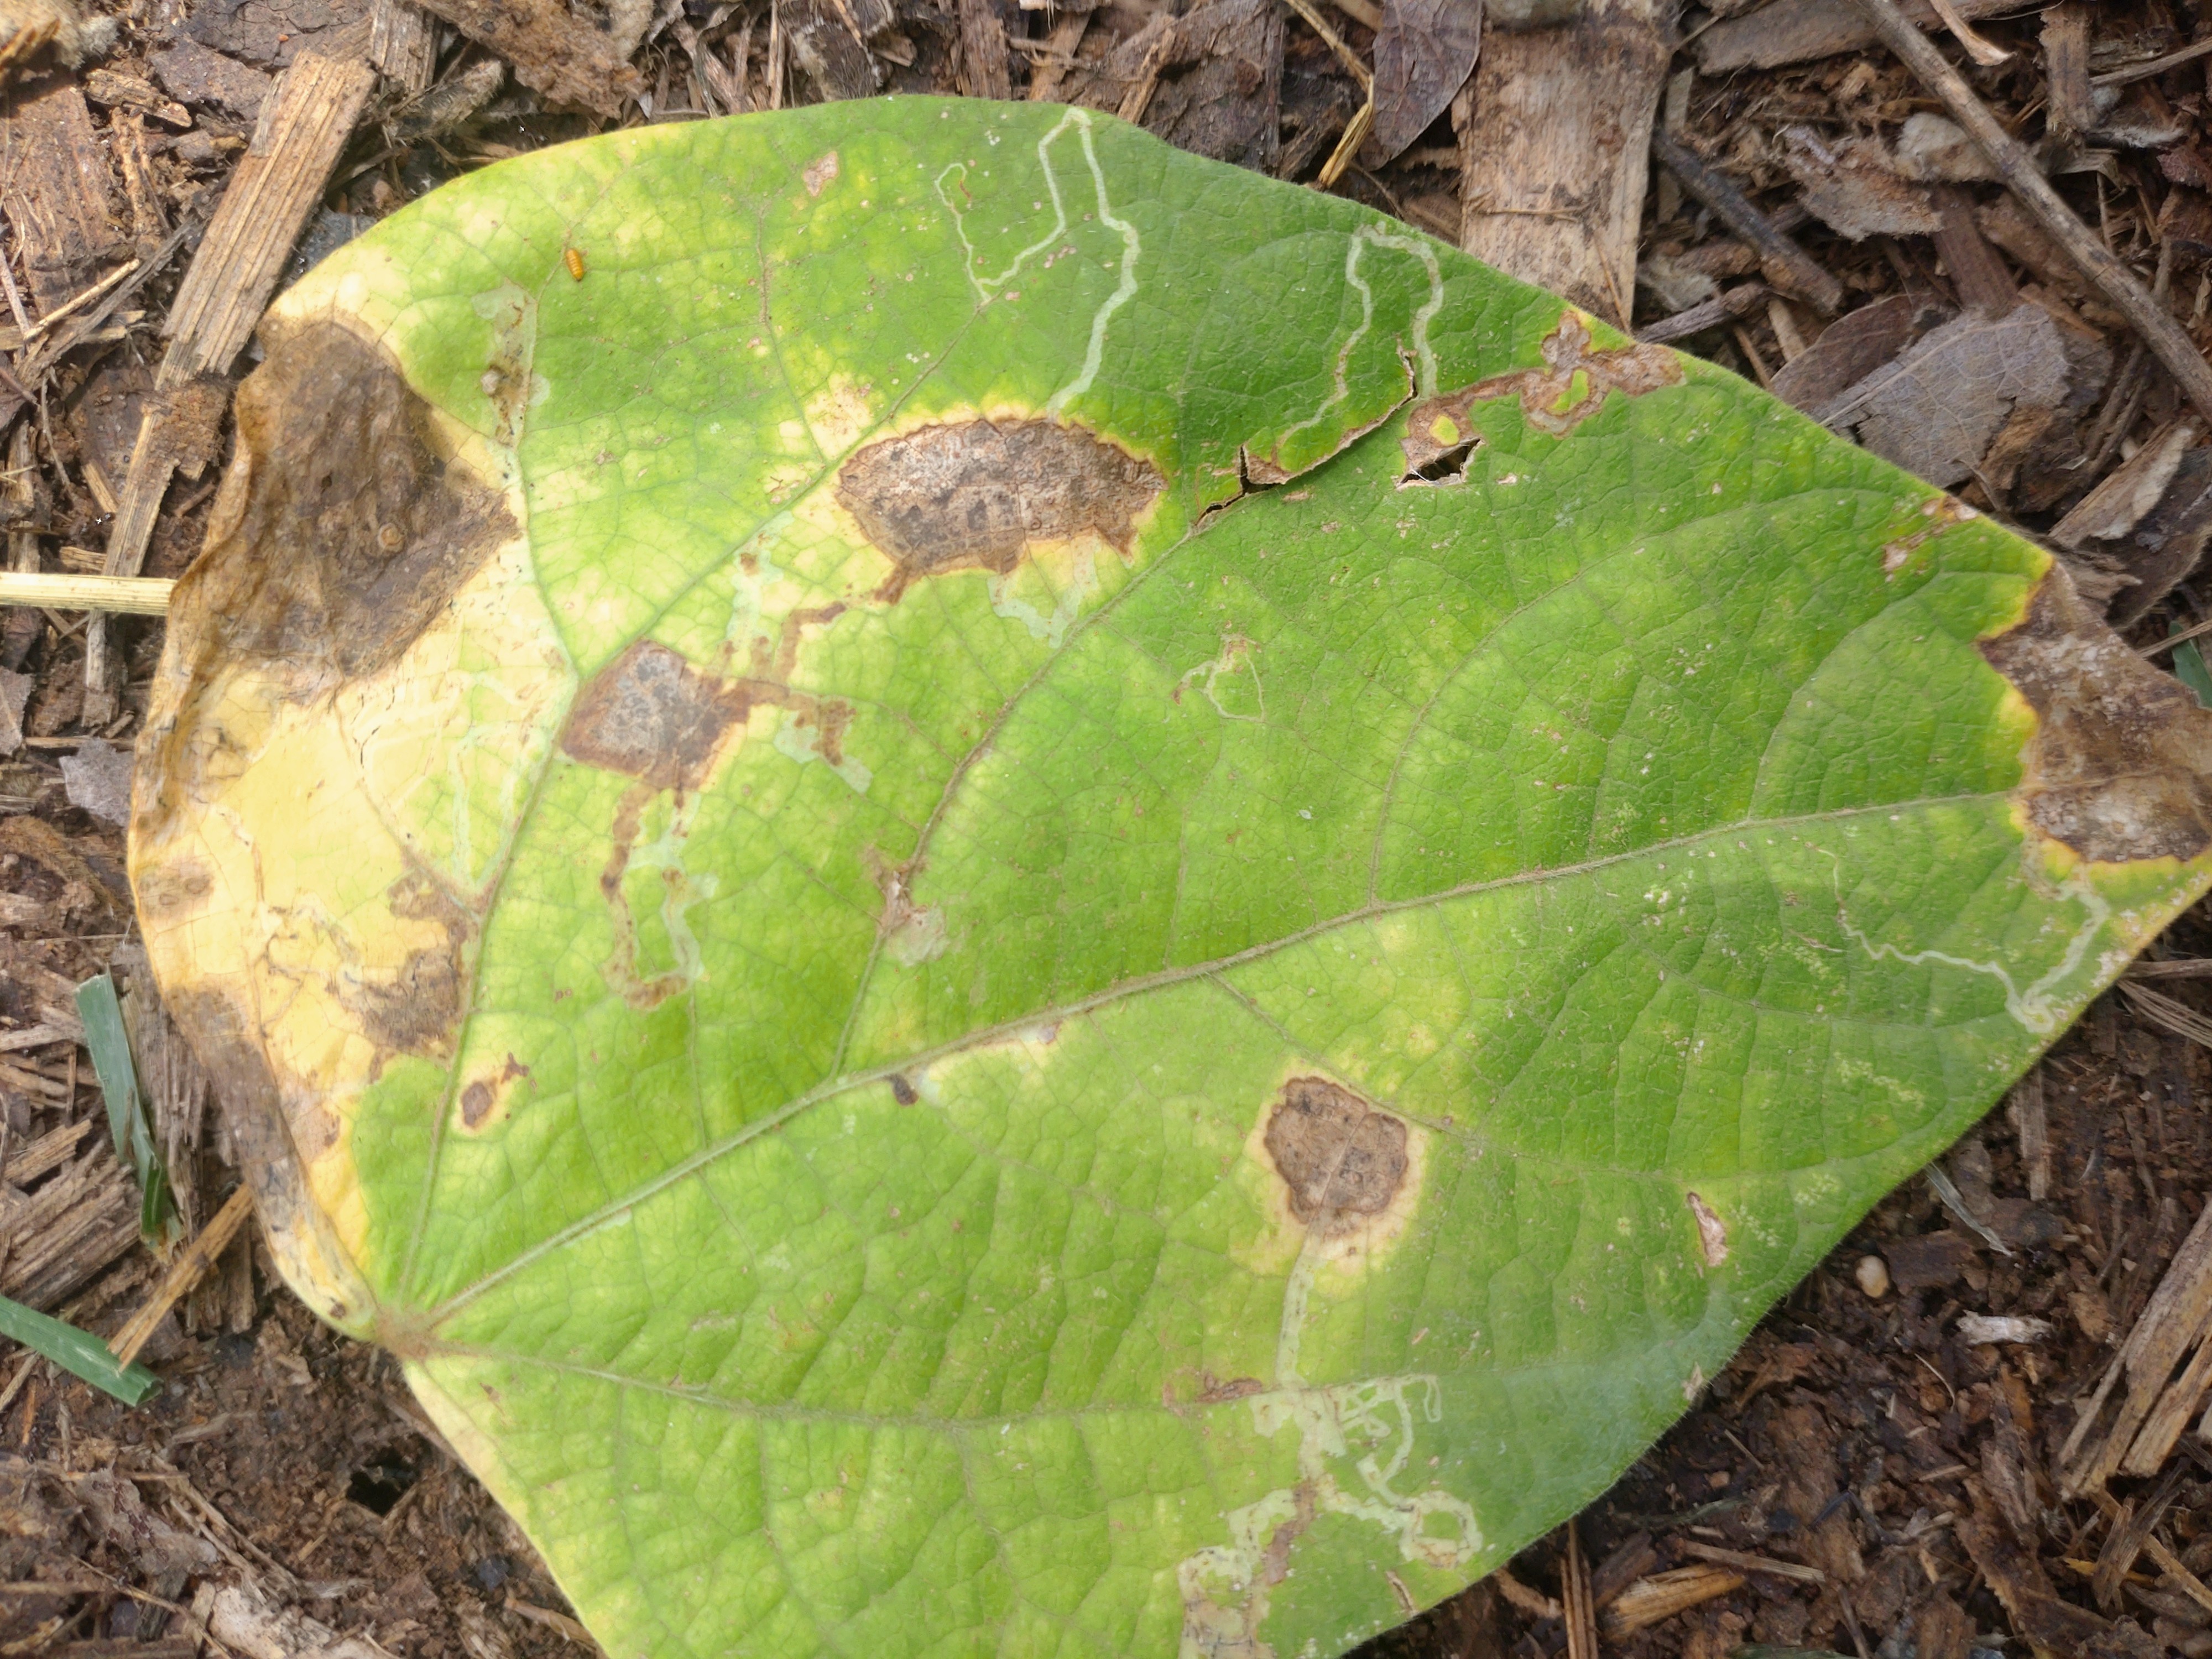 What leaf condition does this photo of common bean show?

anthracnose
